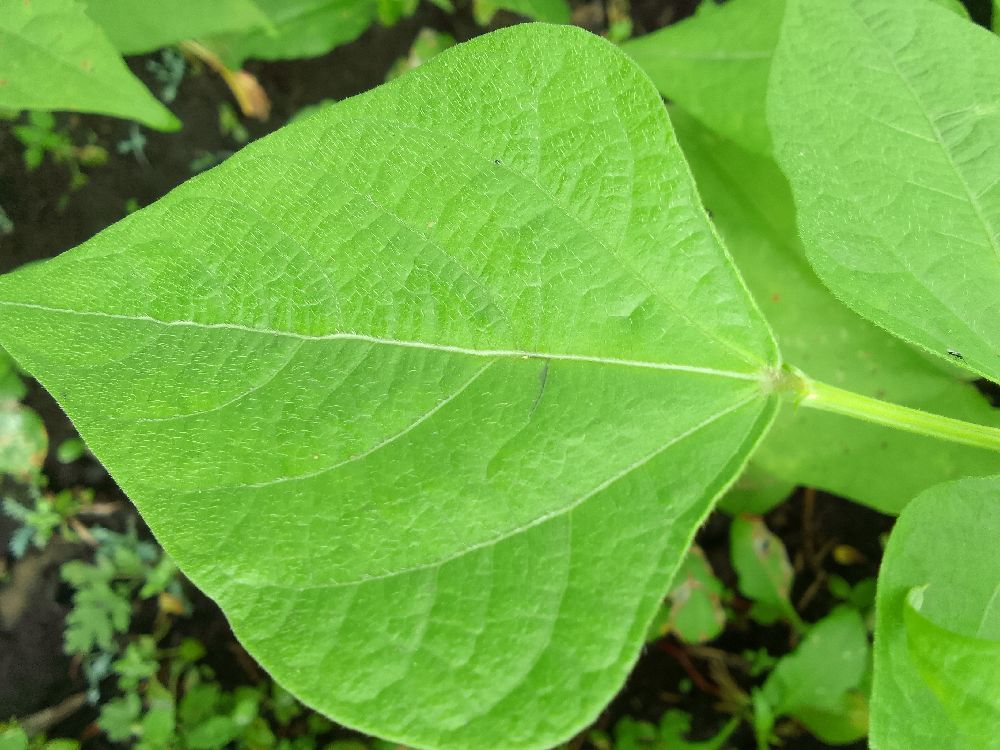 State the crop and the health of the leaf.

common bean, healthy
